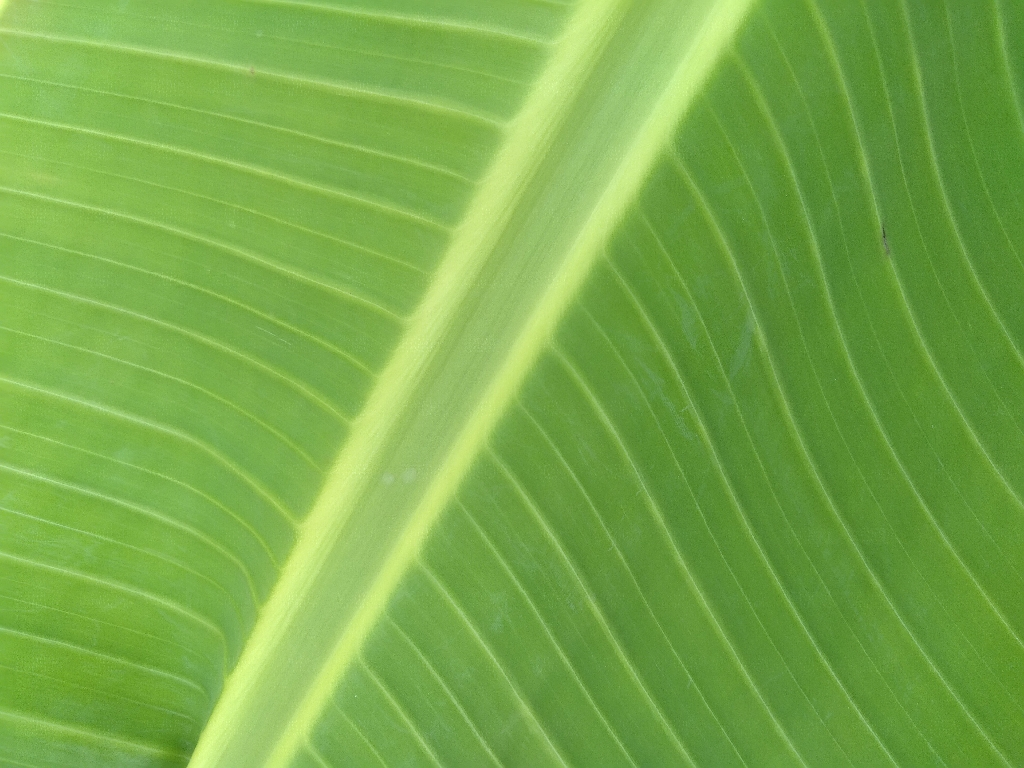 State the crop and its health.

banana, healthy
